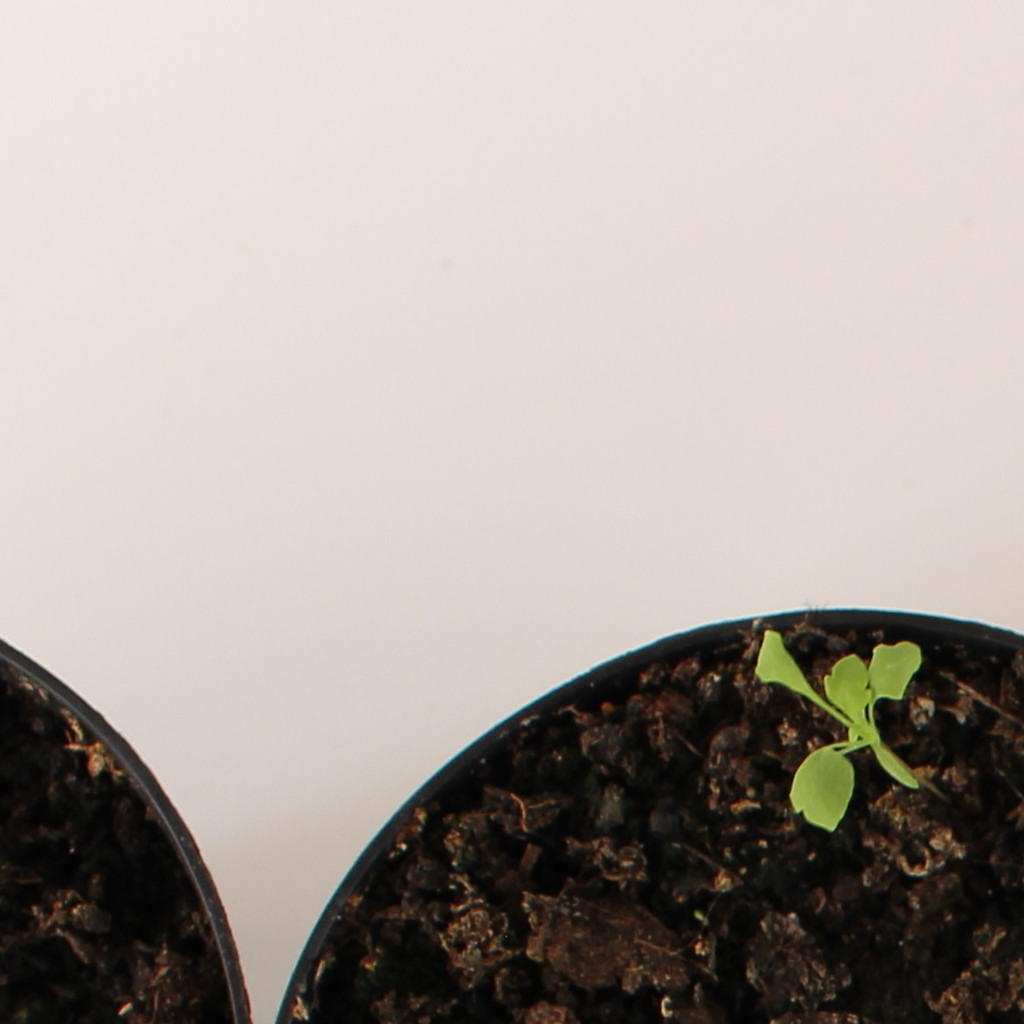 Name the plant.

Papaver rhoeas
